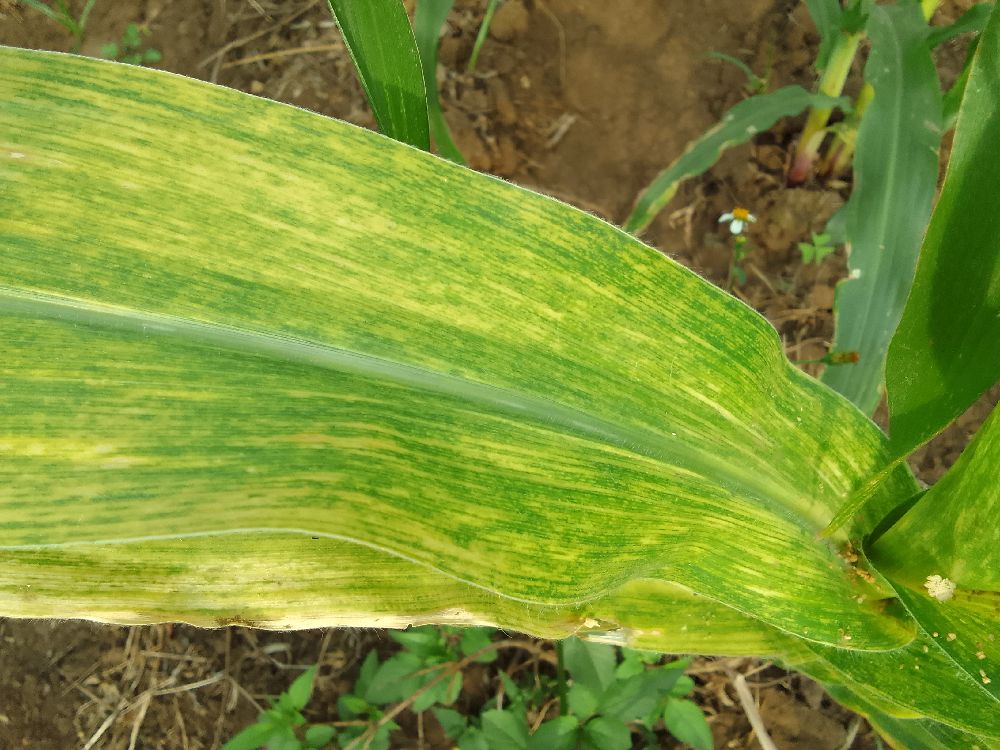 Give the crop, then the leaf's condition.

maize, maize lethal necrosis
